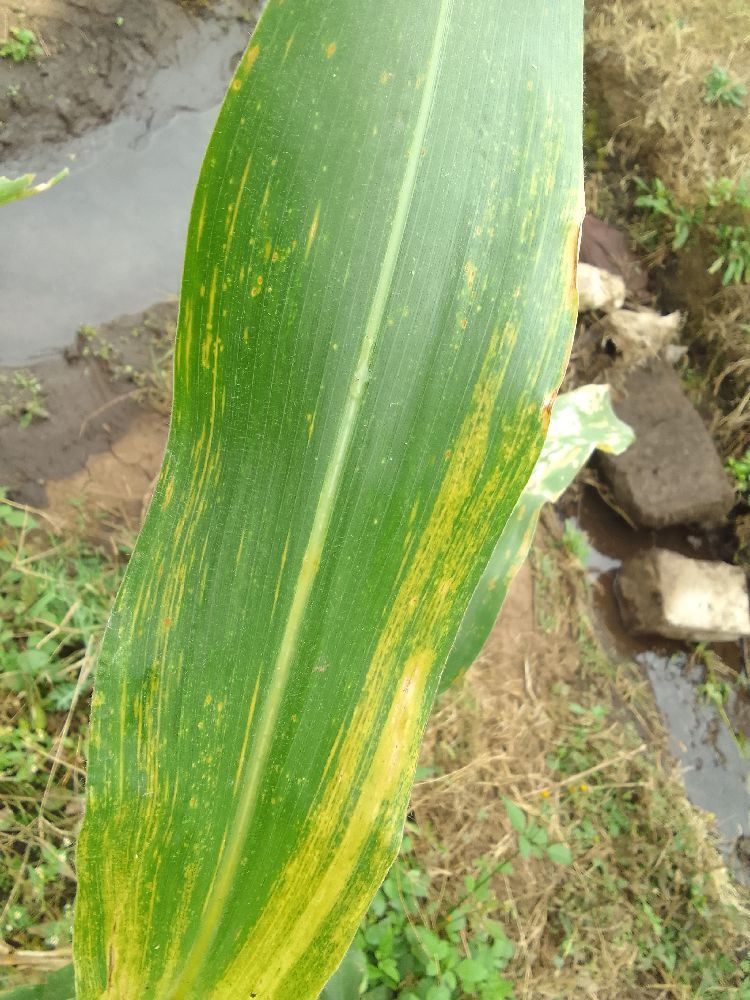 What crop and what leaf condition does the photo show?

maize, maize lethal necrosis
